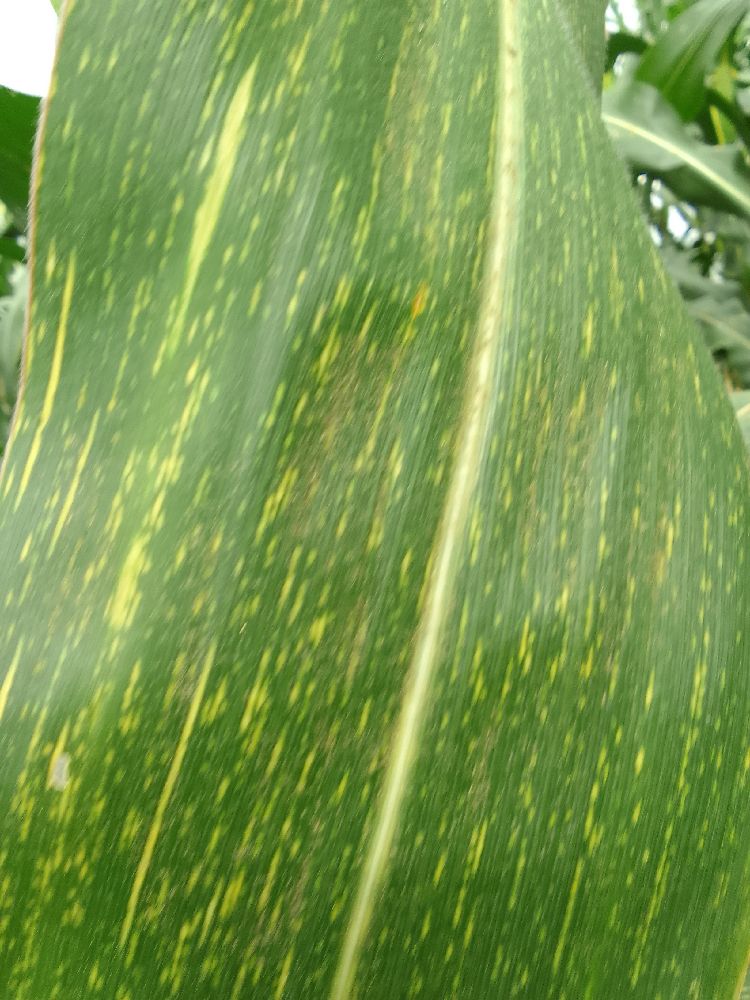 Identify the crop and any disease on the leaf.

maize, maize streak virus
